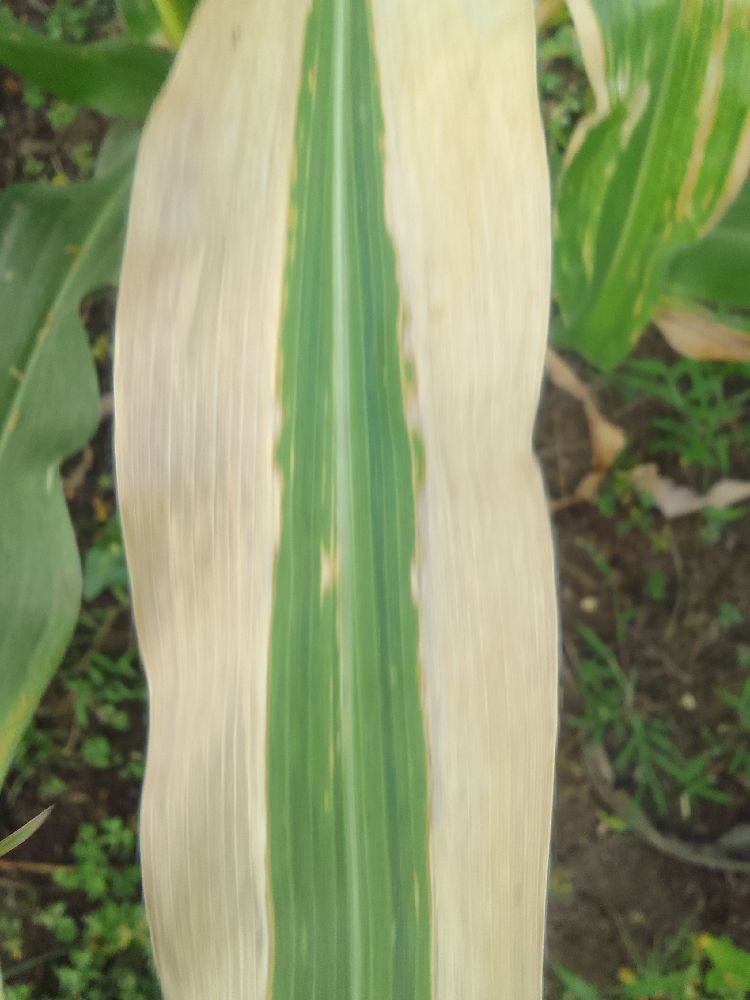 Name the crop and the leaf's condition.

maize, maize lethal necrosis
